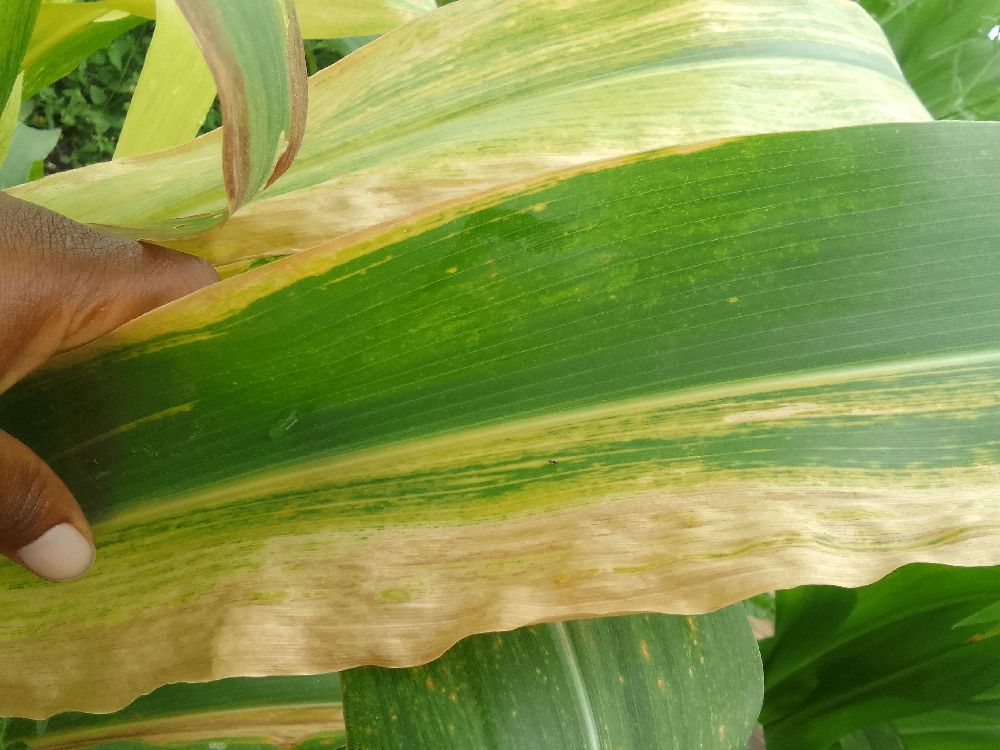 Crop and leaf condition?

maize, maize lethal necrosis
